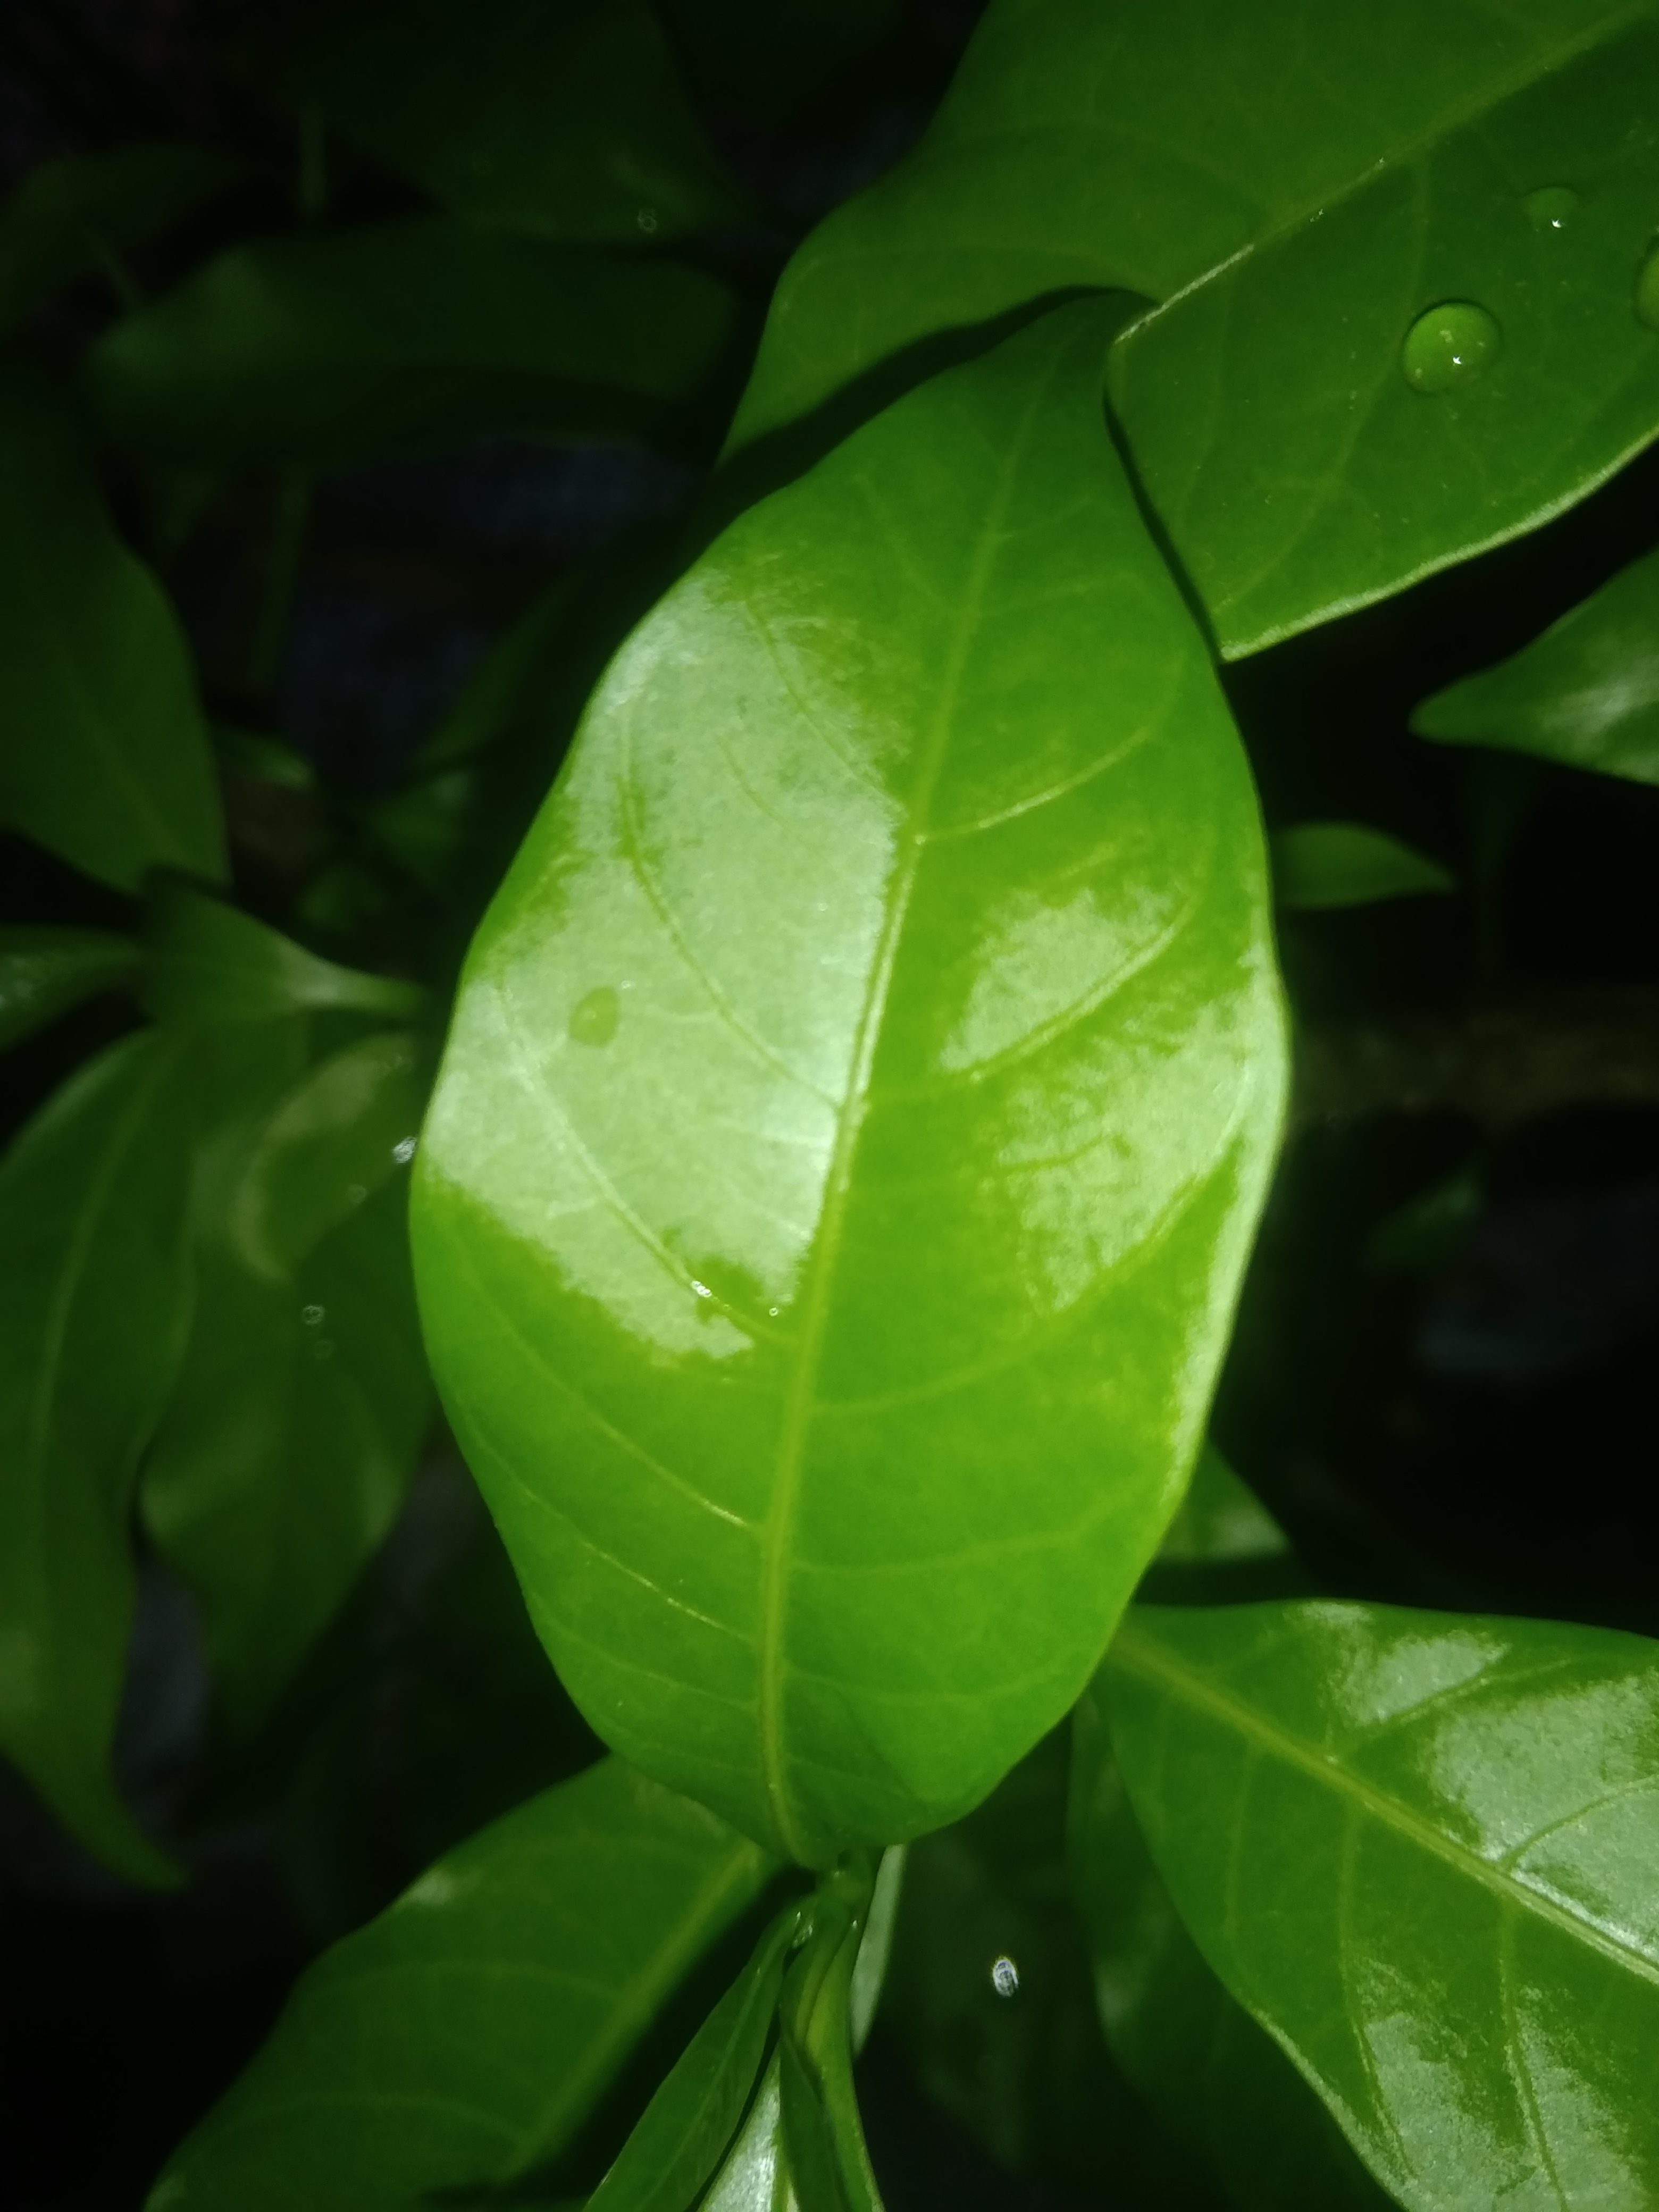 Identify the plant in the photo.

togor
